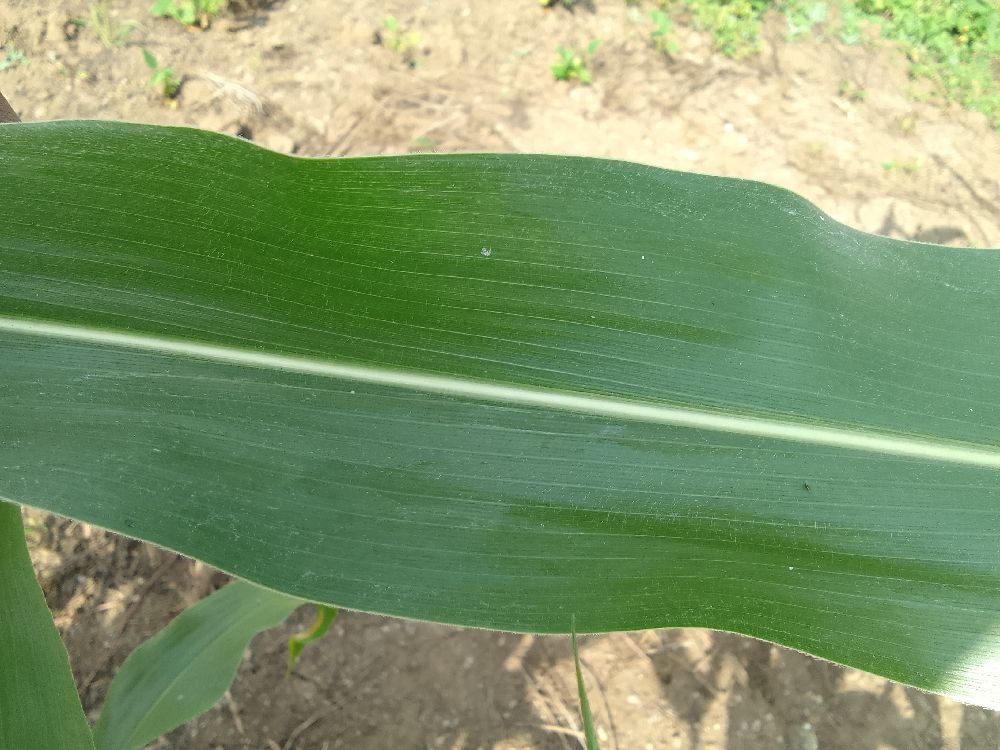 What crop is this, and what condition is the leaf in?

maize, healthy
